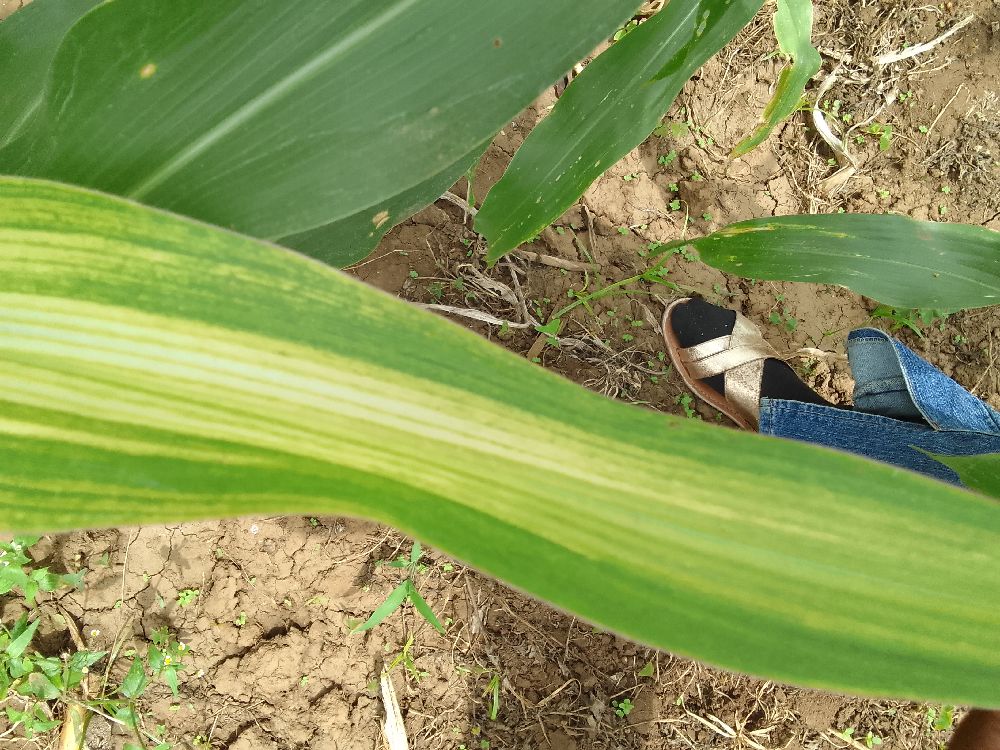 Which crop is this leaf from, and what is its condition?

maize, maize lethal necrosis
